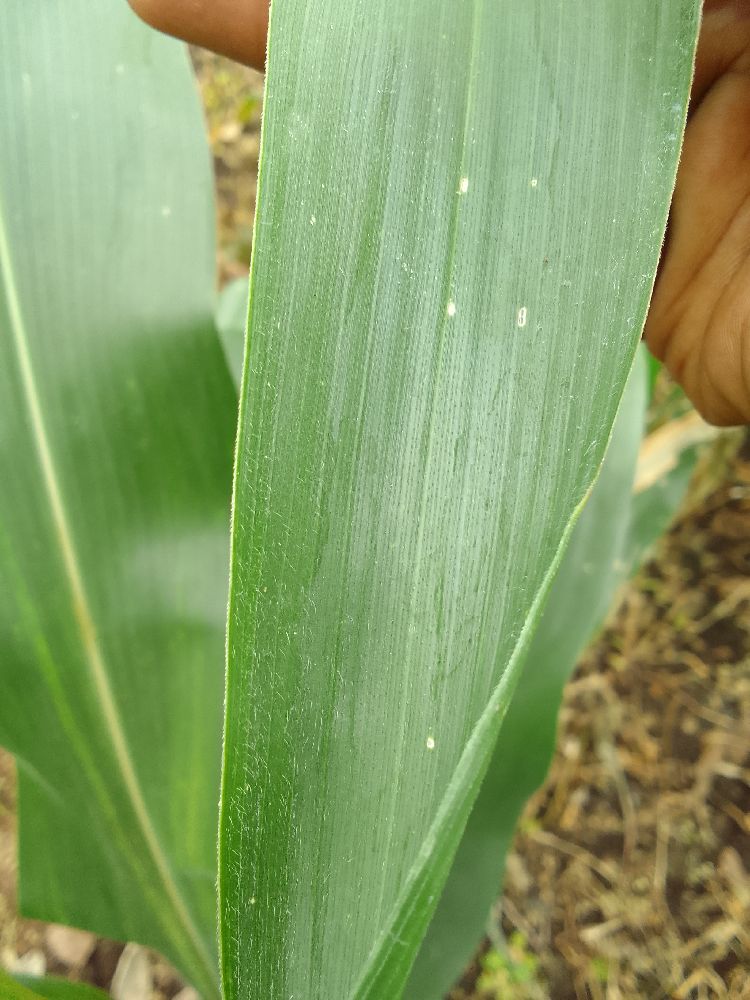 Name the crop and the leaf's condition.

maize, healthy
